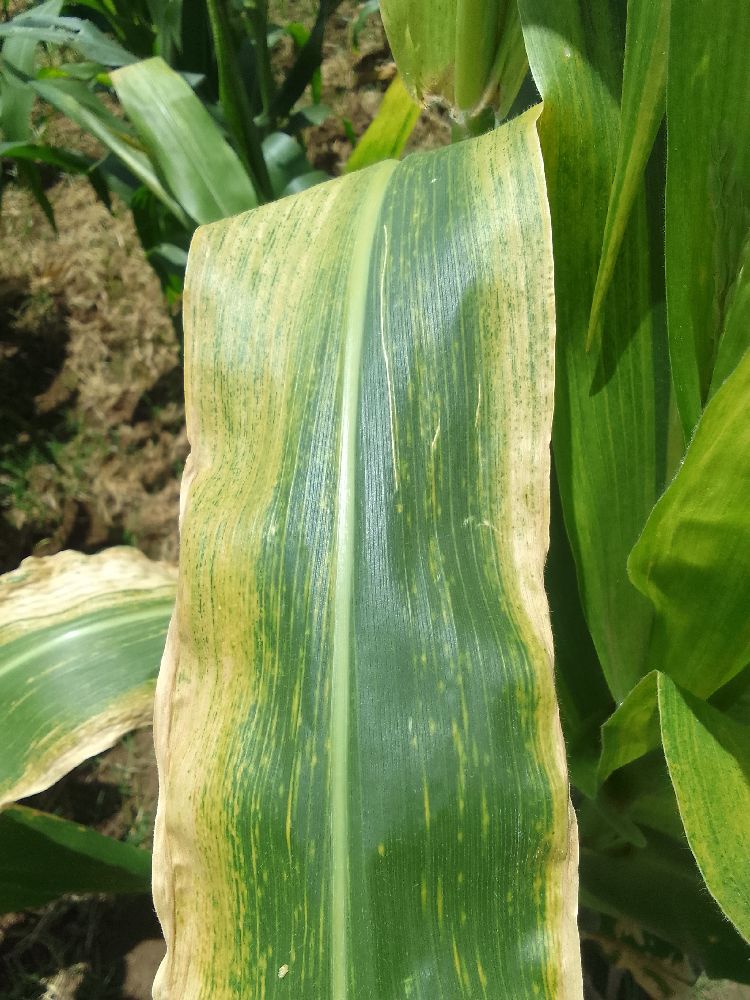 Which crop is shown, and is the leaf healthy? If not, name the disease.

maize, maize lethal necrosis
